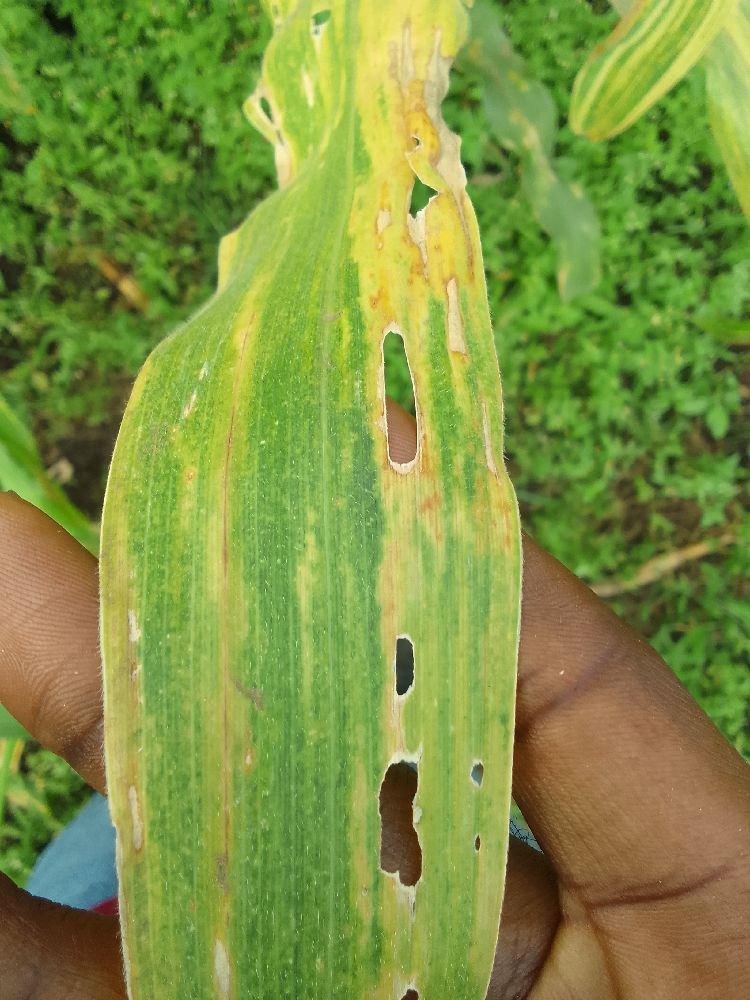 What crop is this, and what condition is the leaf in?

maize, maize lethal necrosis
